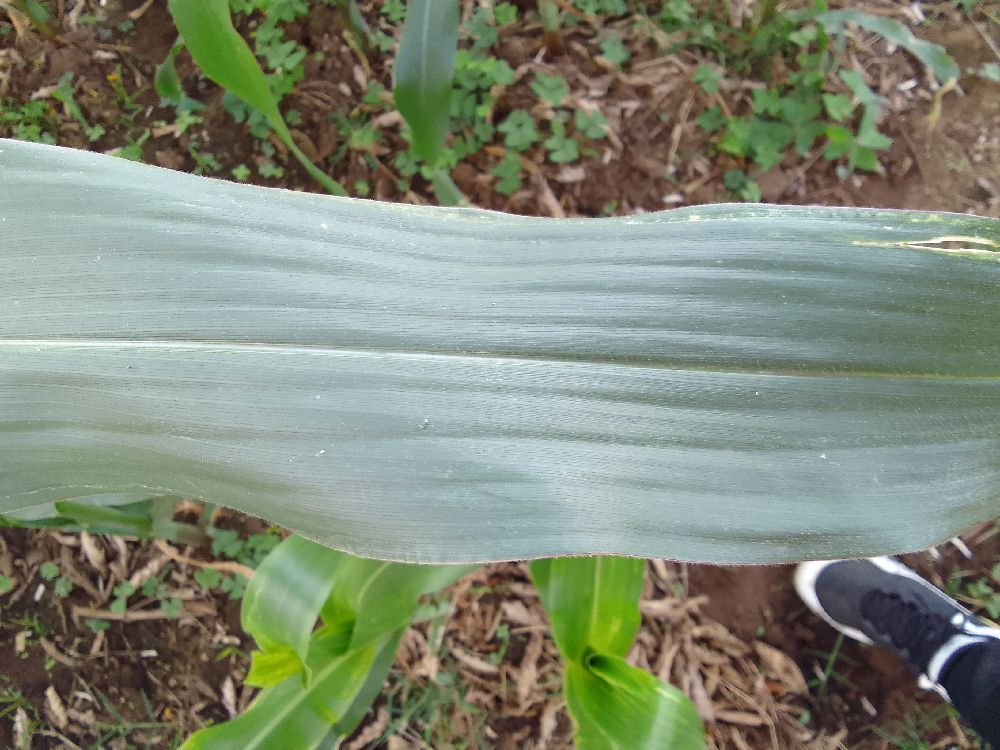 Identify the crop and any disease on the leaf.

maize, healthy
